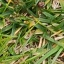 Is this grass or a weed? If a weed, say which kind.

grass
